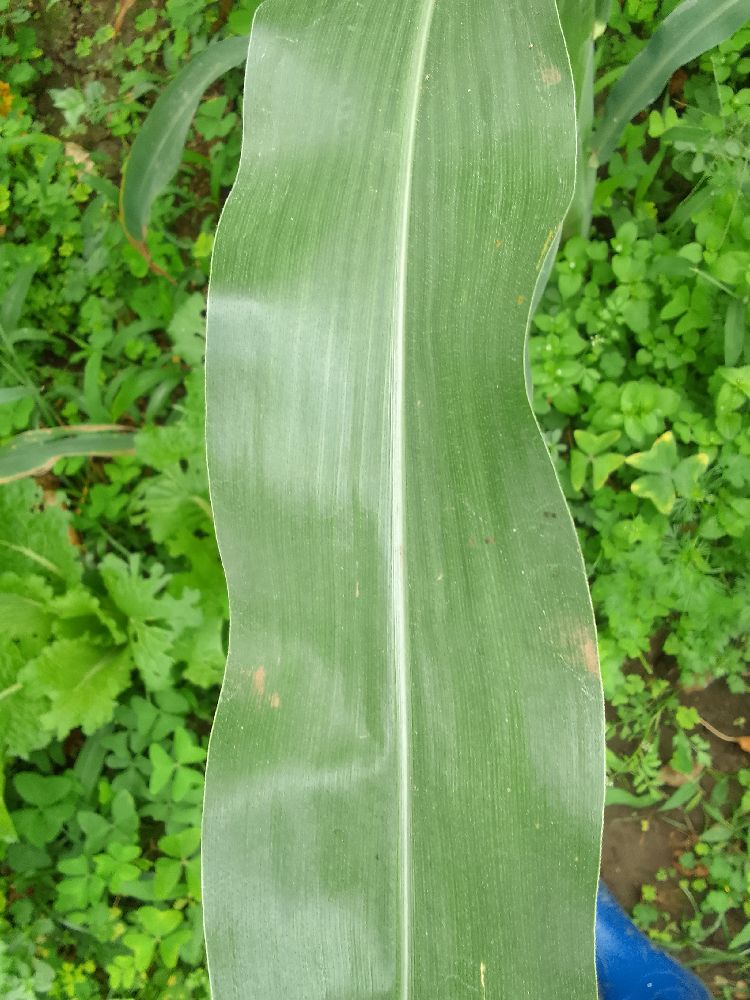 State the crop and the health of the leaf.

maize, healthy
